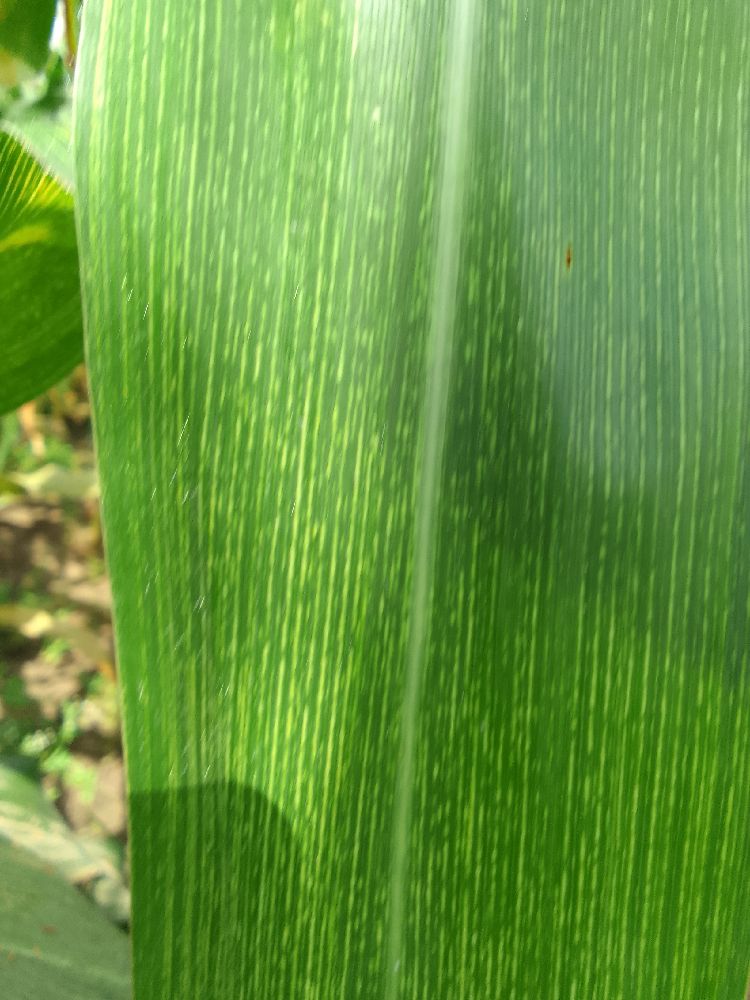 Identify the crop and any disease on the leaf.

maize, maize streak virus
